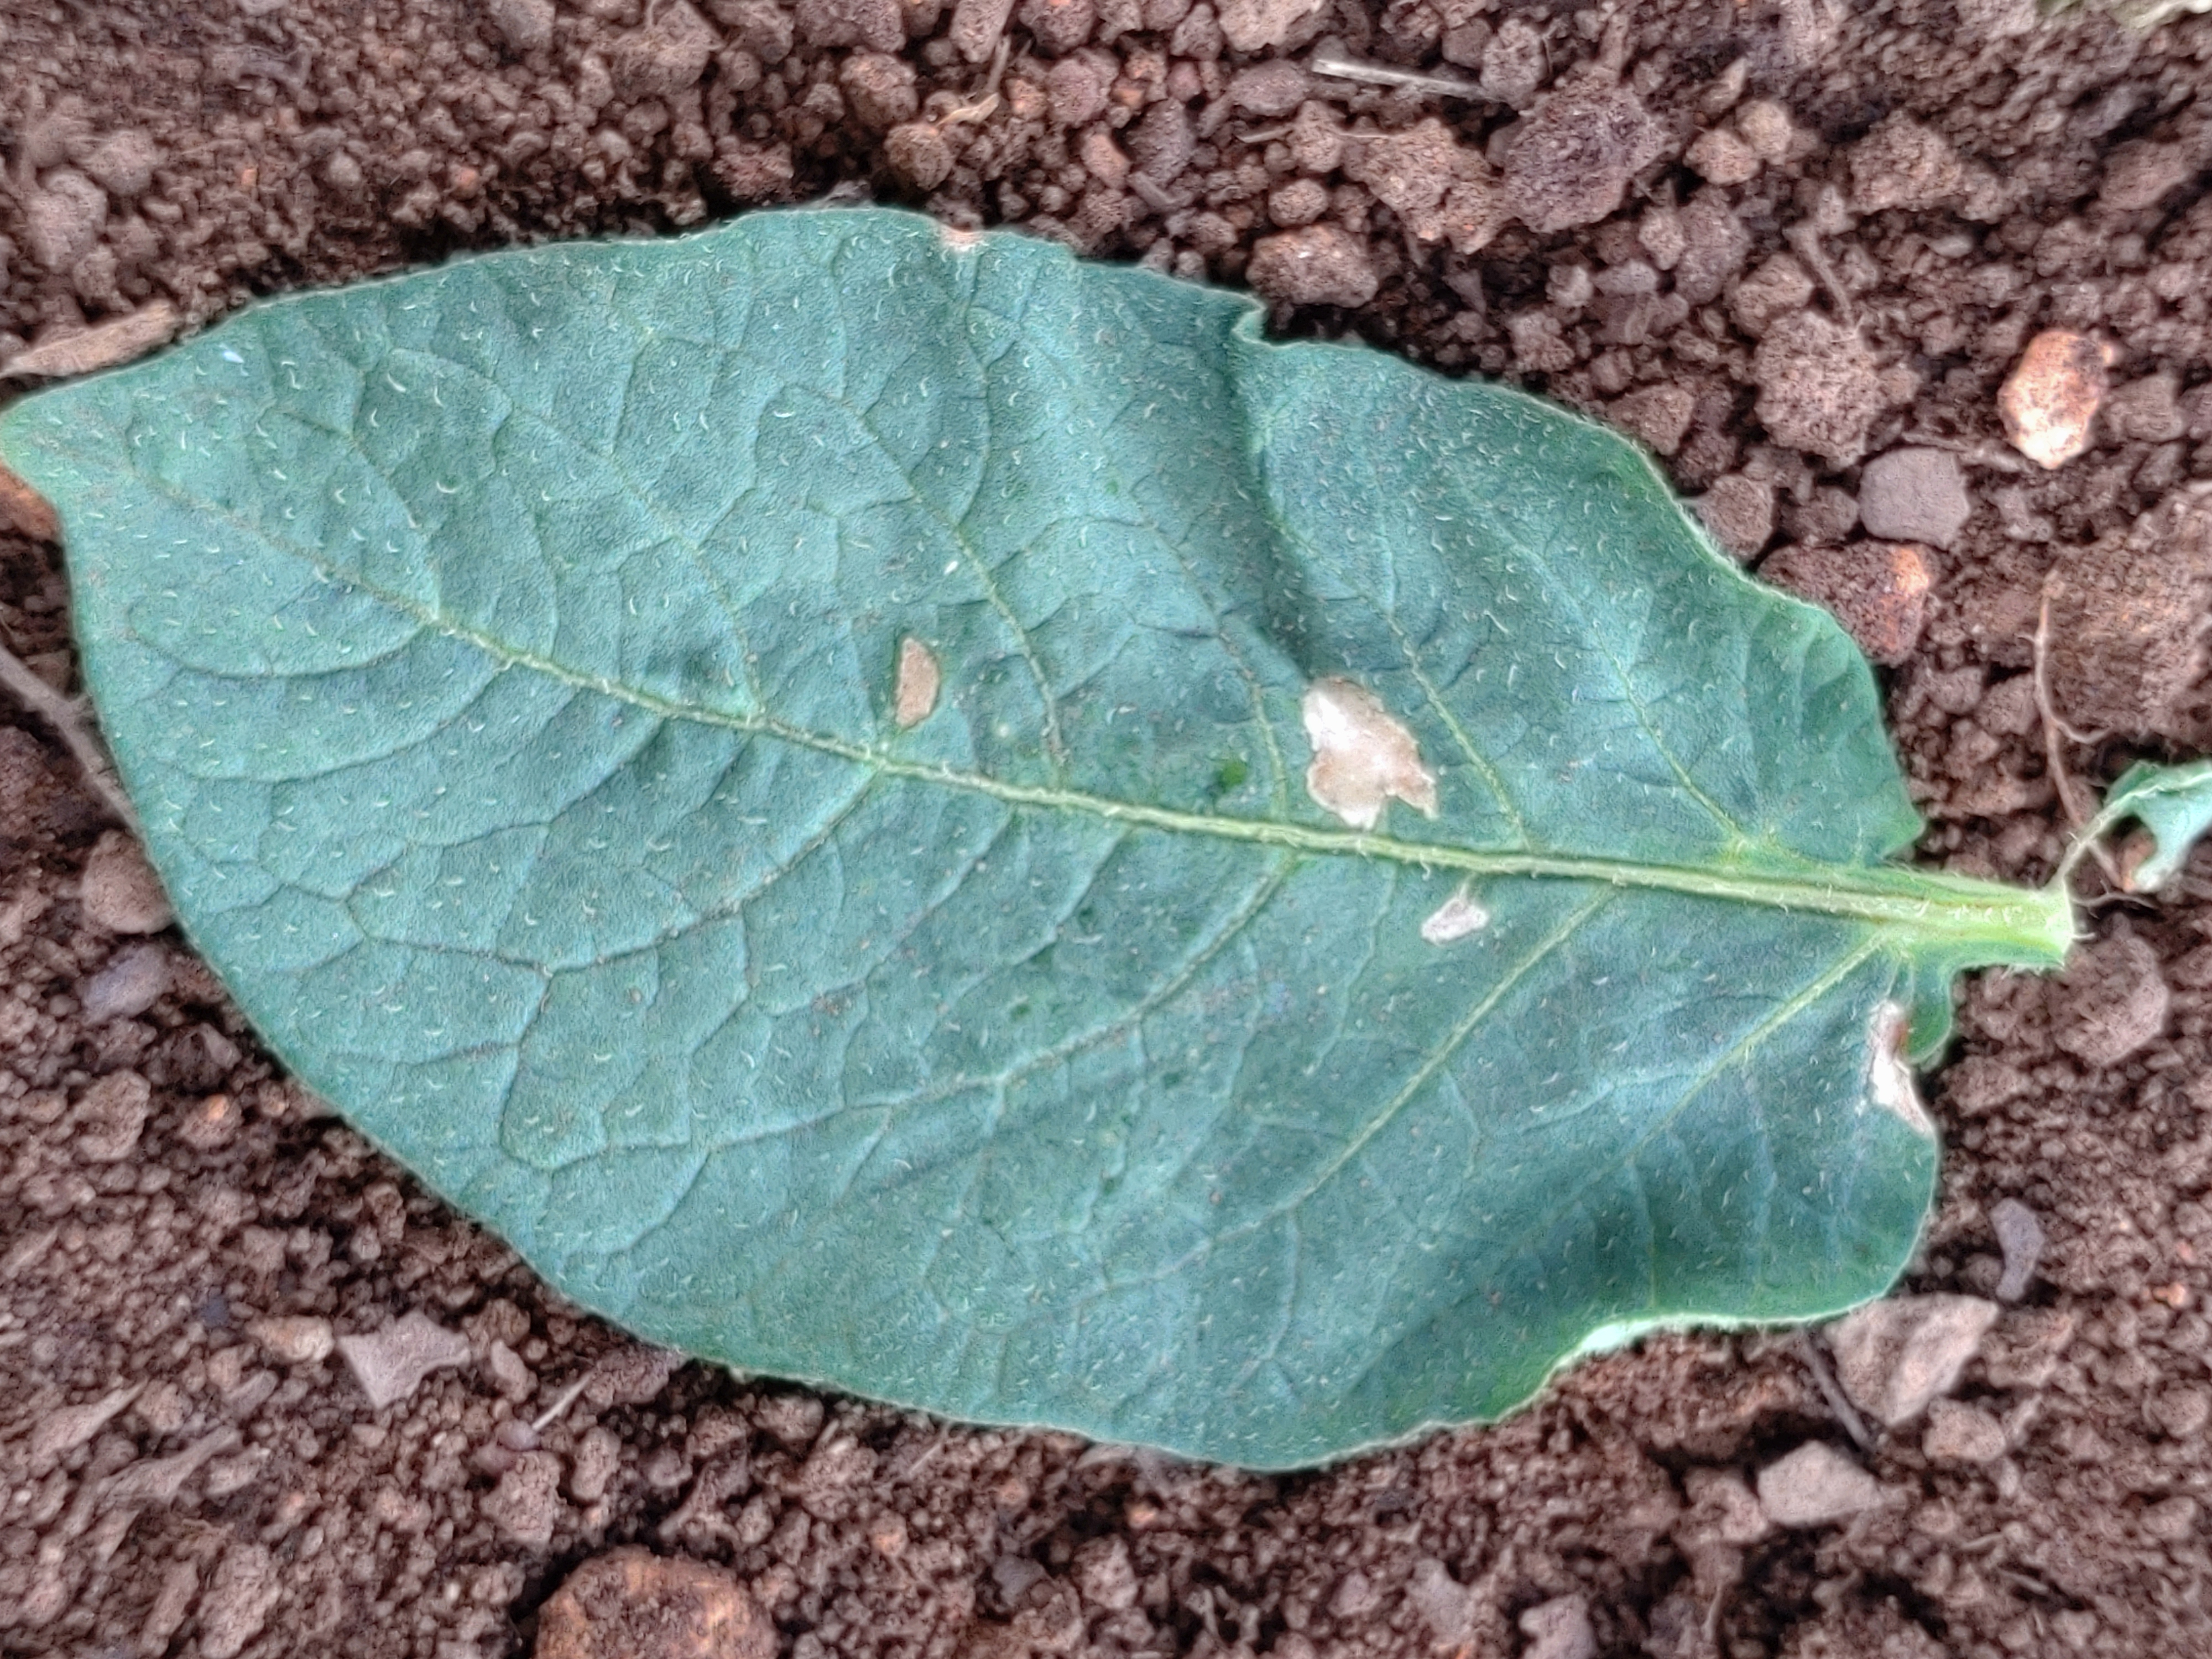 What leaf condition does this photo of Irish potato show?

early blight
